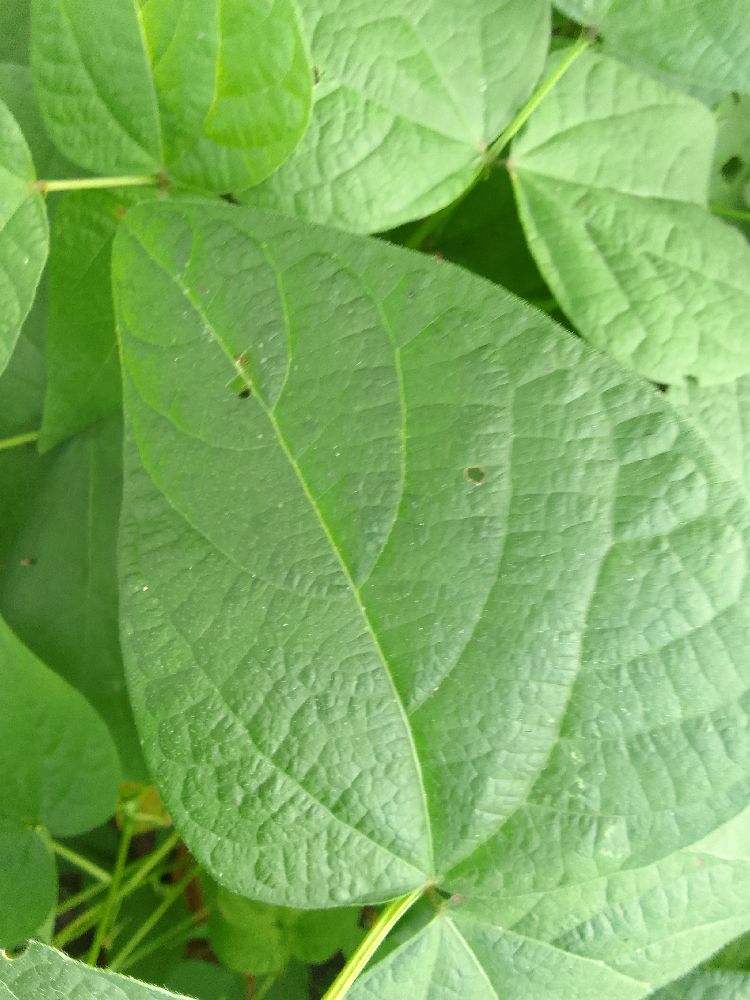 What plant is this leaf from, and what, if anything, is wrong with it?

common bean, healthy
